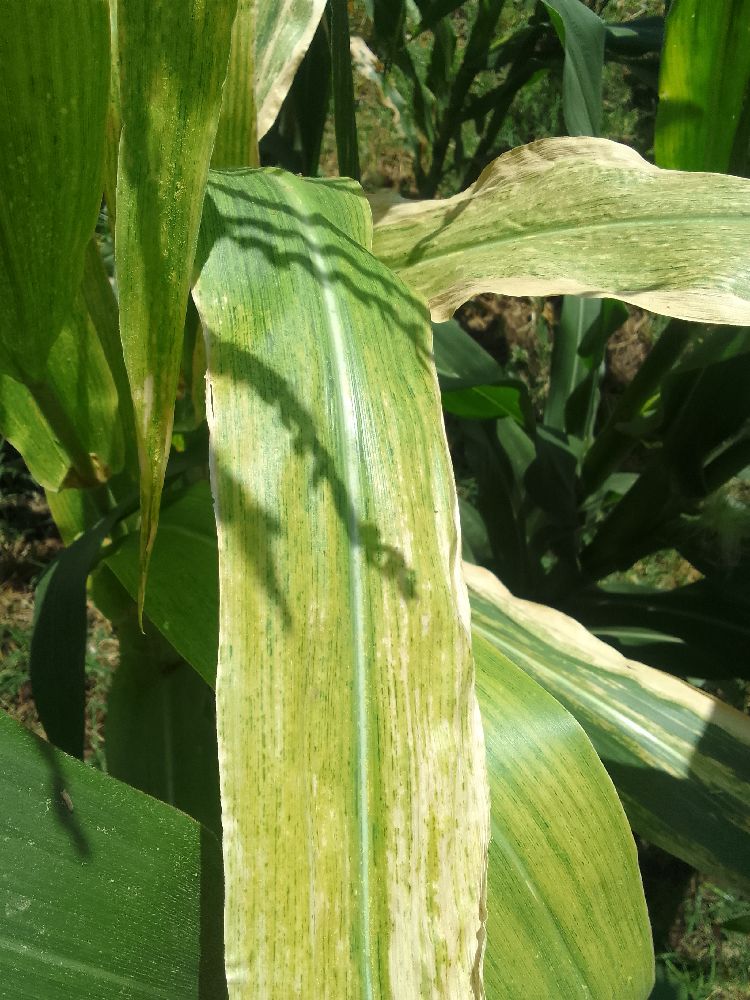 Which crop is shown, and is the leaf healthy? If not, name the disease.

maize, maize lethal necrosis
